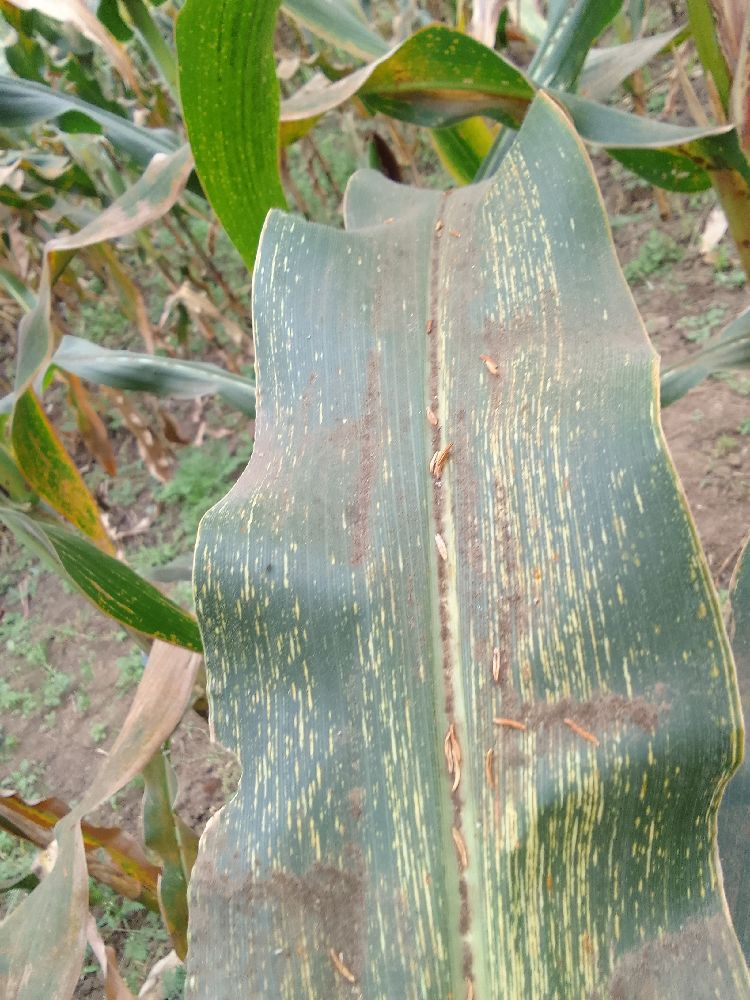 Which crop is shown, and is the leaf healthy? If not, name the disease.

maize, maize streak virus
